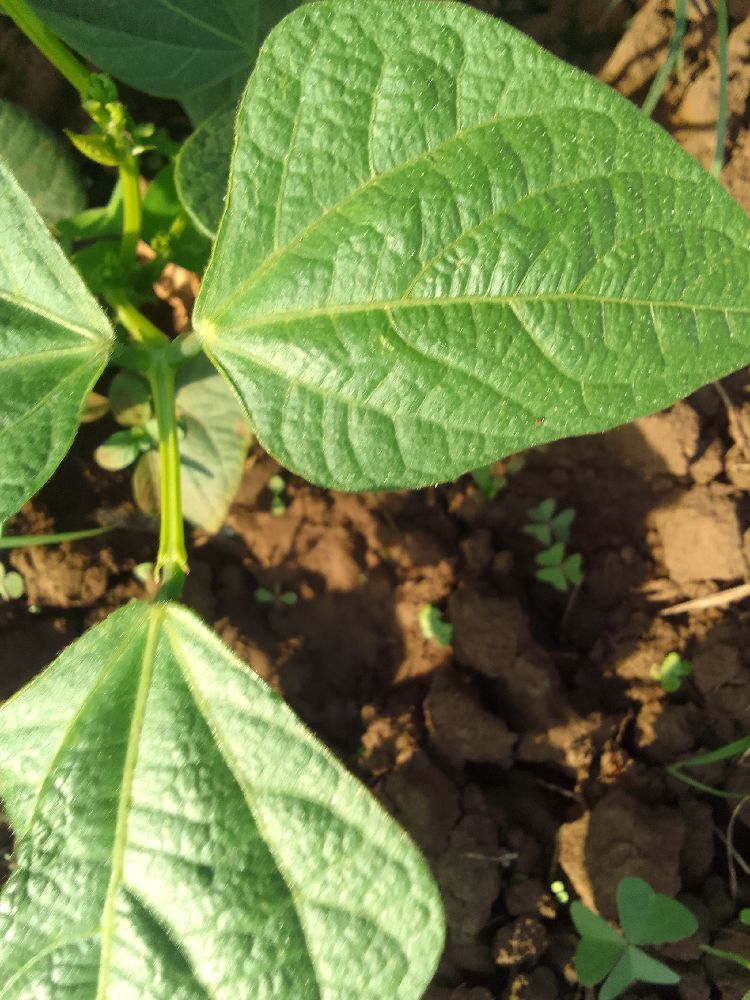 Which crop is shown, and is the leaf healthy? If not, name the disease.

common bean, healthy
